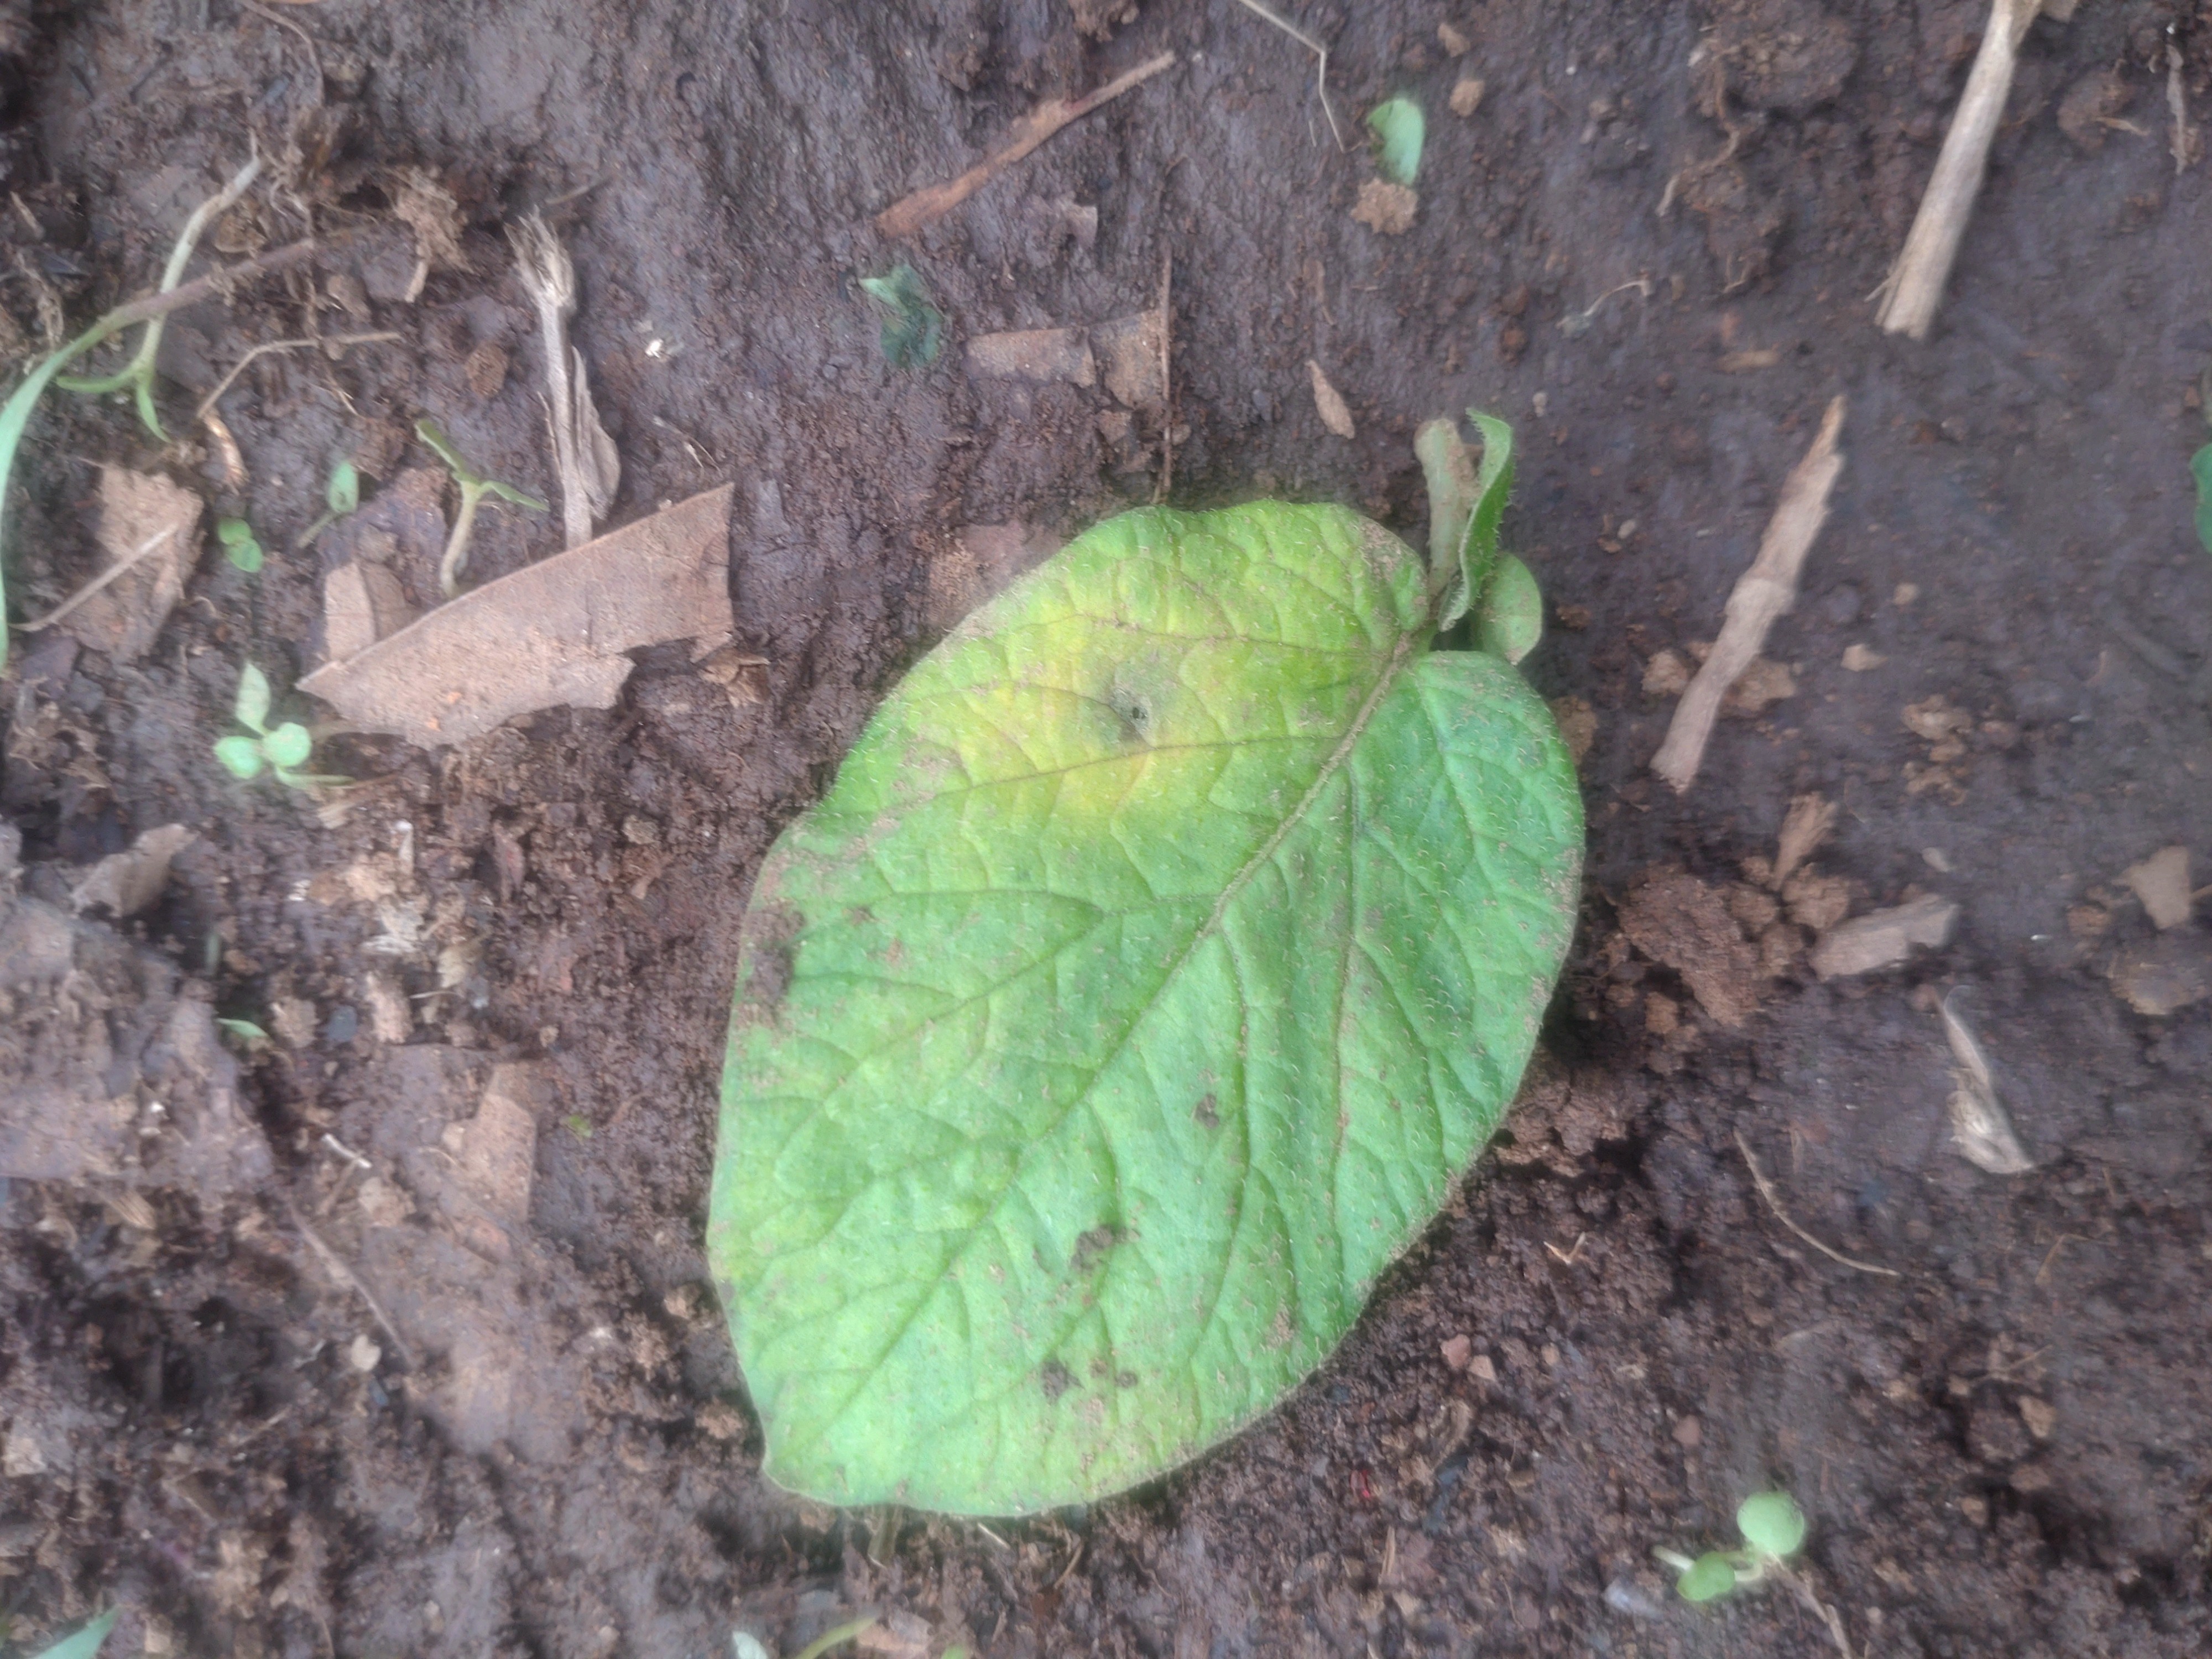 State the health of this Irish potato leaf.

late blight
